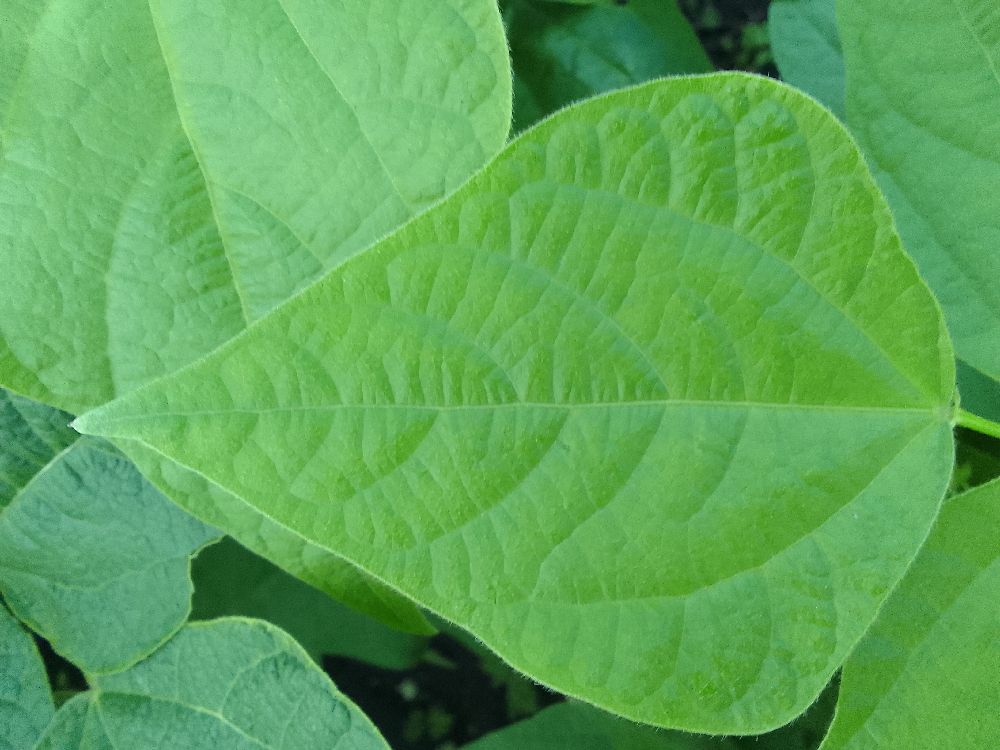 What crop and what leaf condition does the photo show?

common bean, healthy
